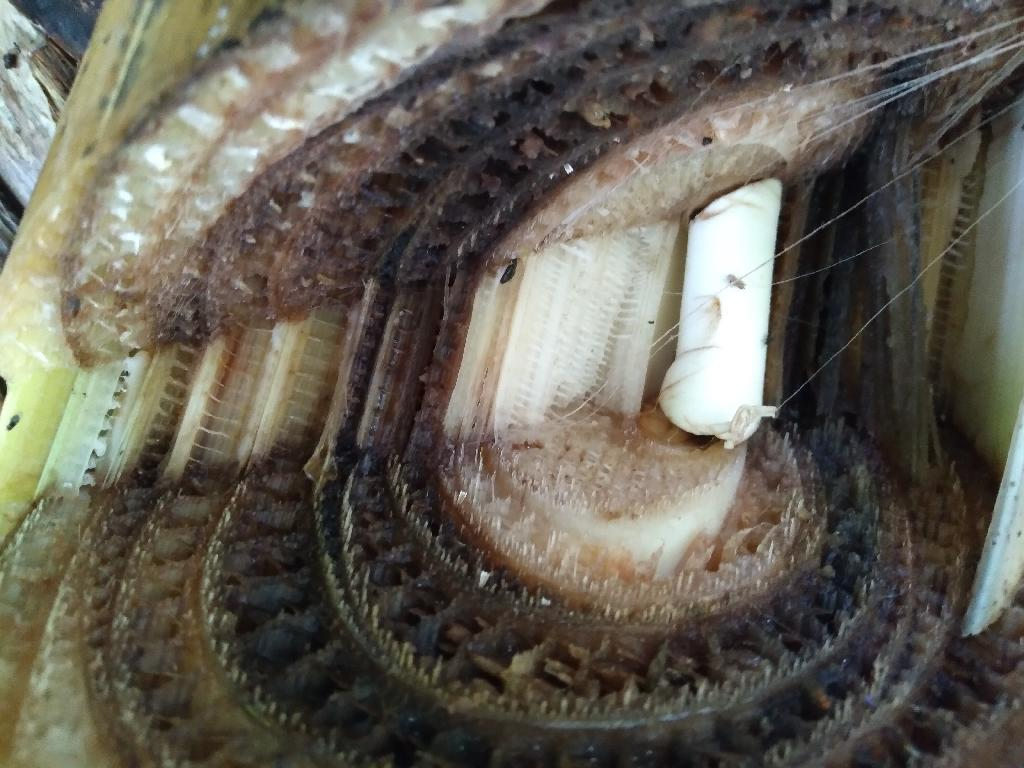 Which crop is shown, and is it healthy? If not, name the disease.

banana, fusarium wilt race 1
